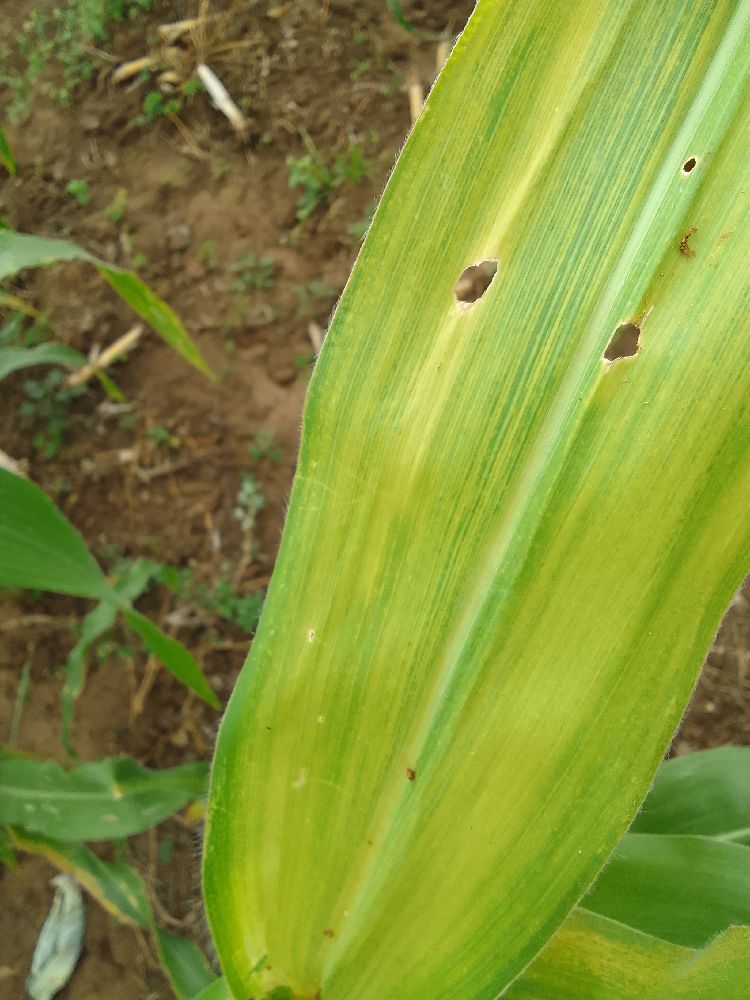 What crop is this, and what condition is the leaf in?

maize, maize lethal necrosis
